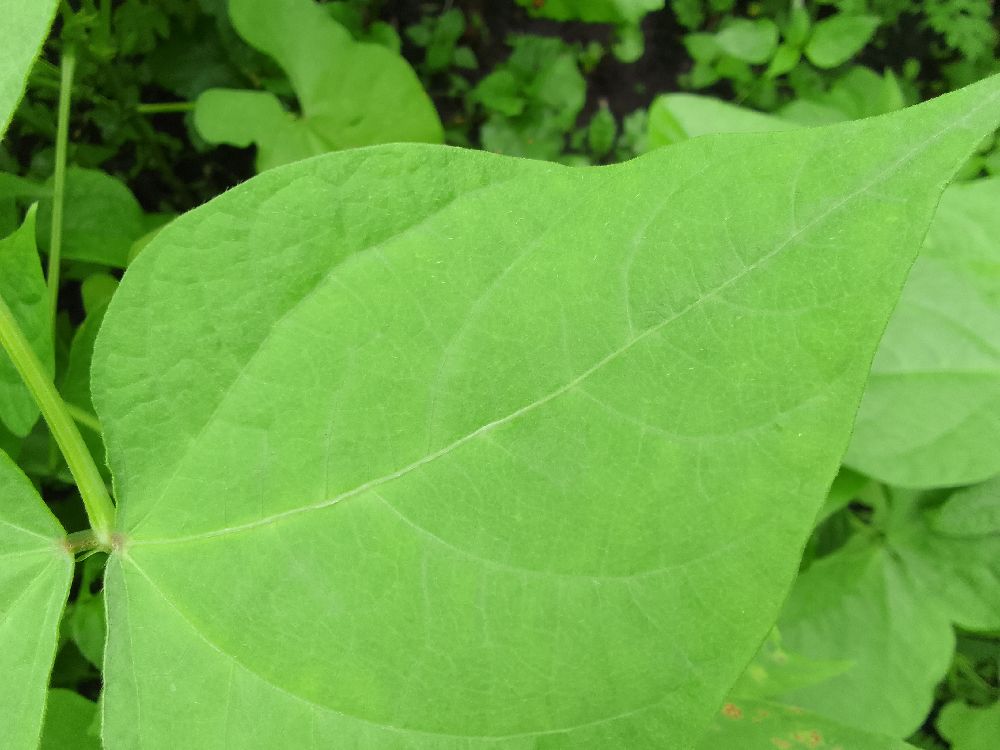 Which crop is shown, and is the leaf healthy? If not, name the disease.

common bean, healthy
